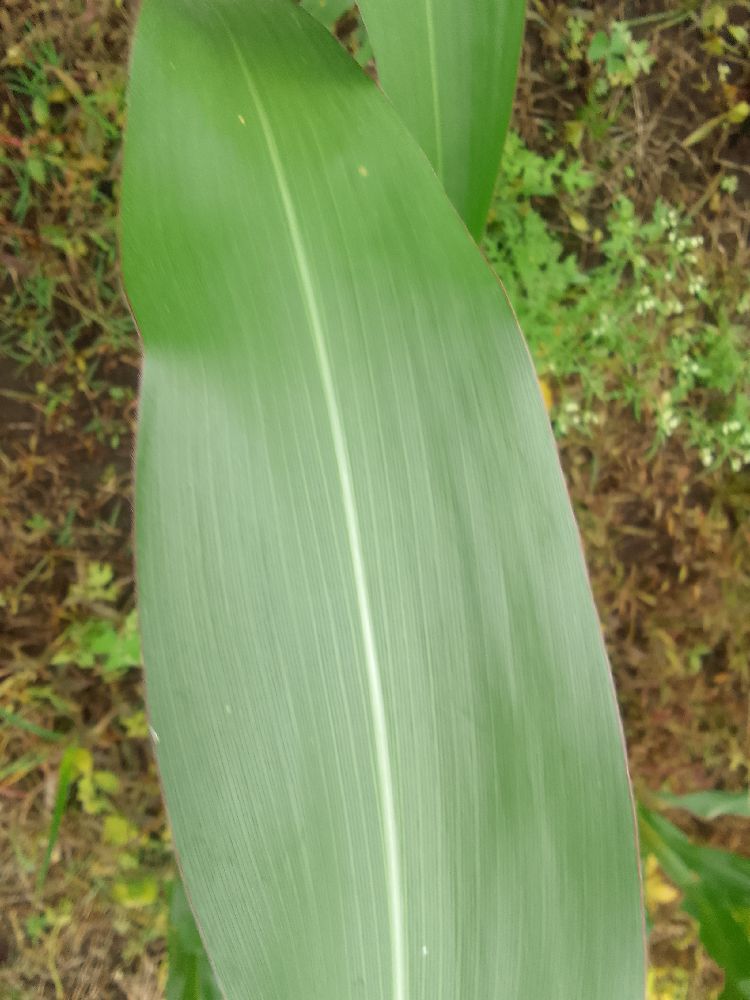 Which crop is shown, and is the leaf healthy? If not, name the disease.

maize, healthy
